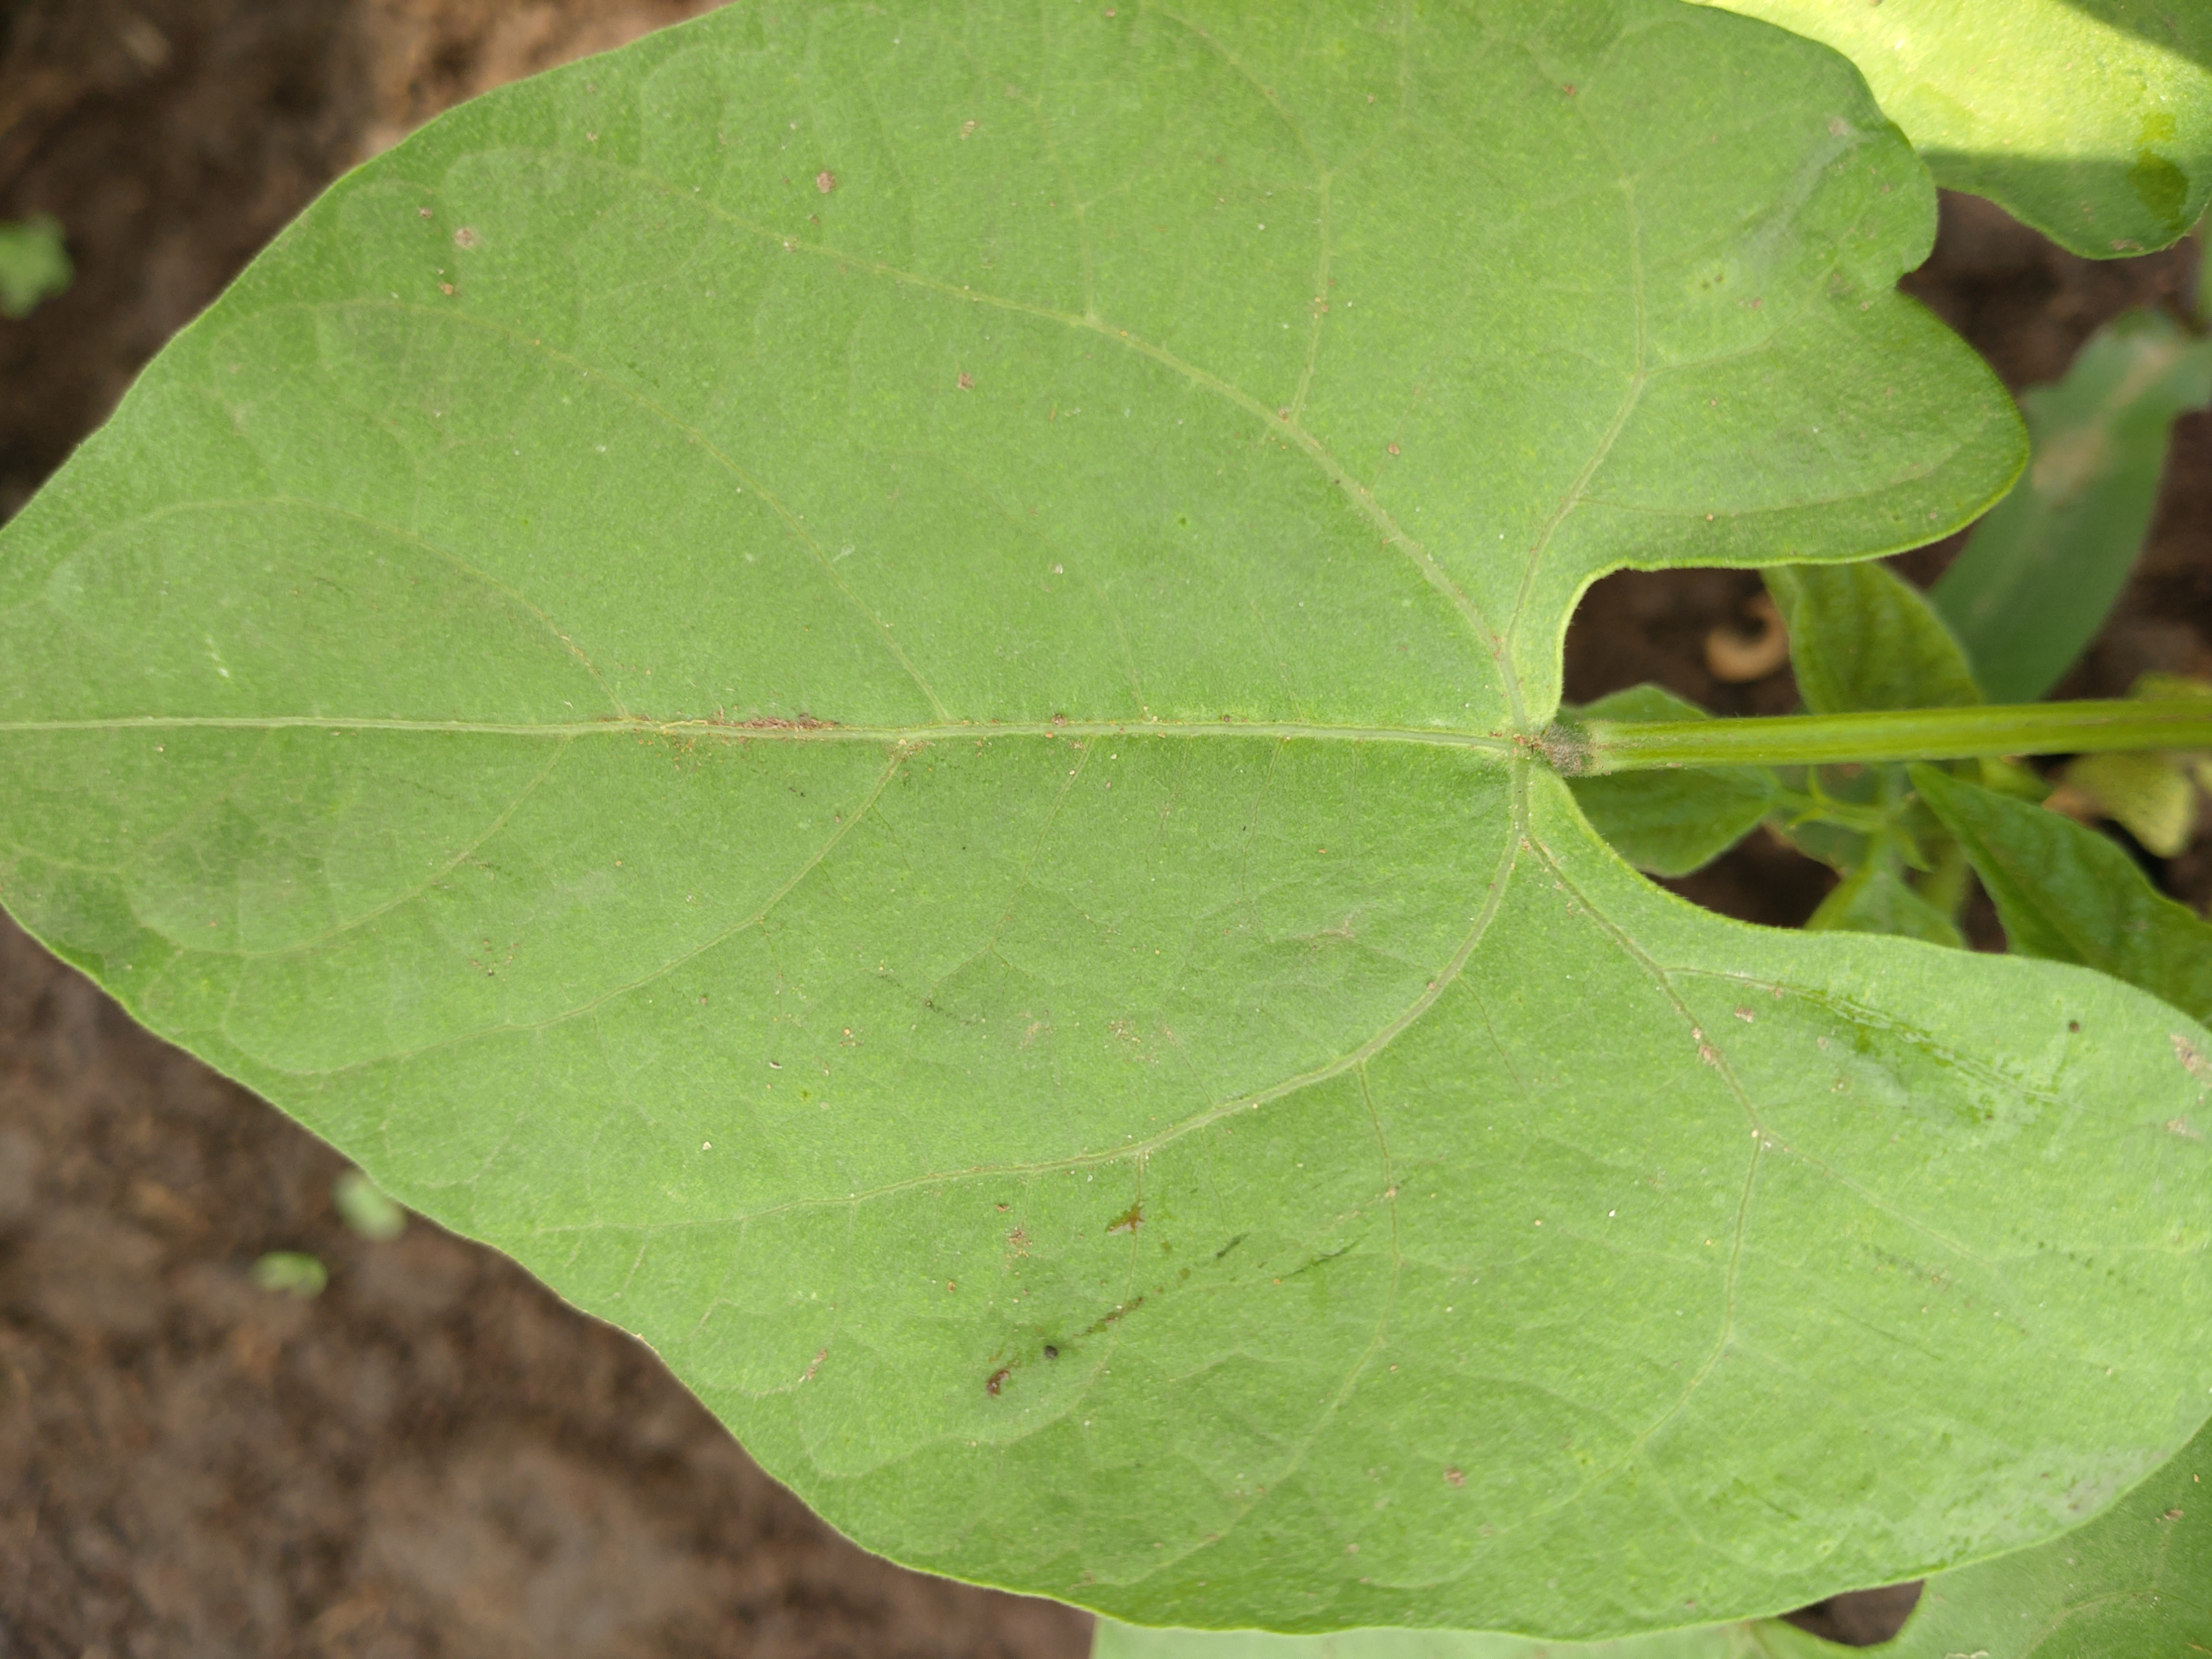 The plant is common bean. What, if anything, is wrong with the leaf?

healthy
